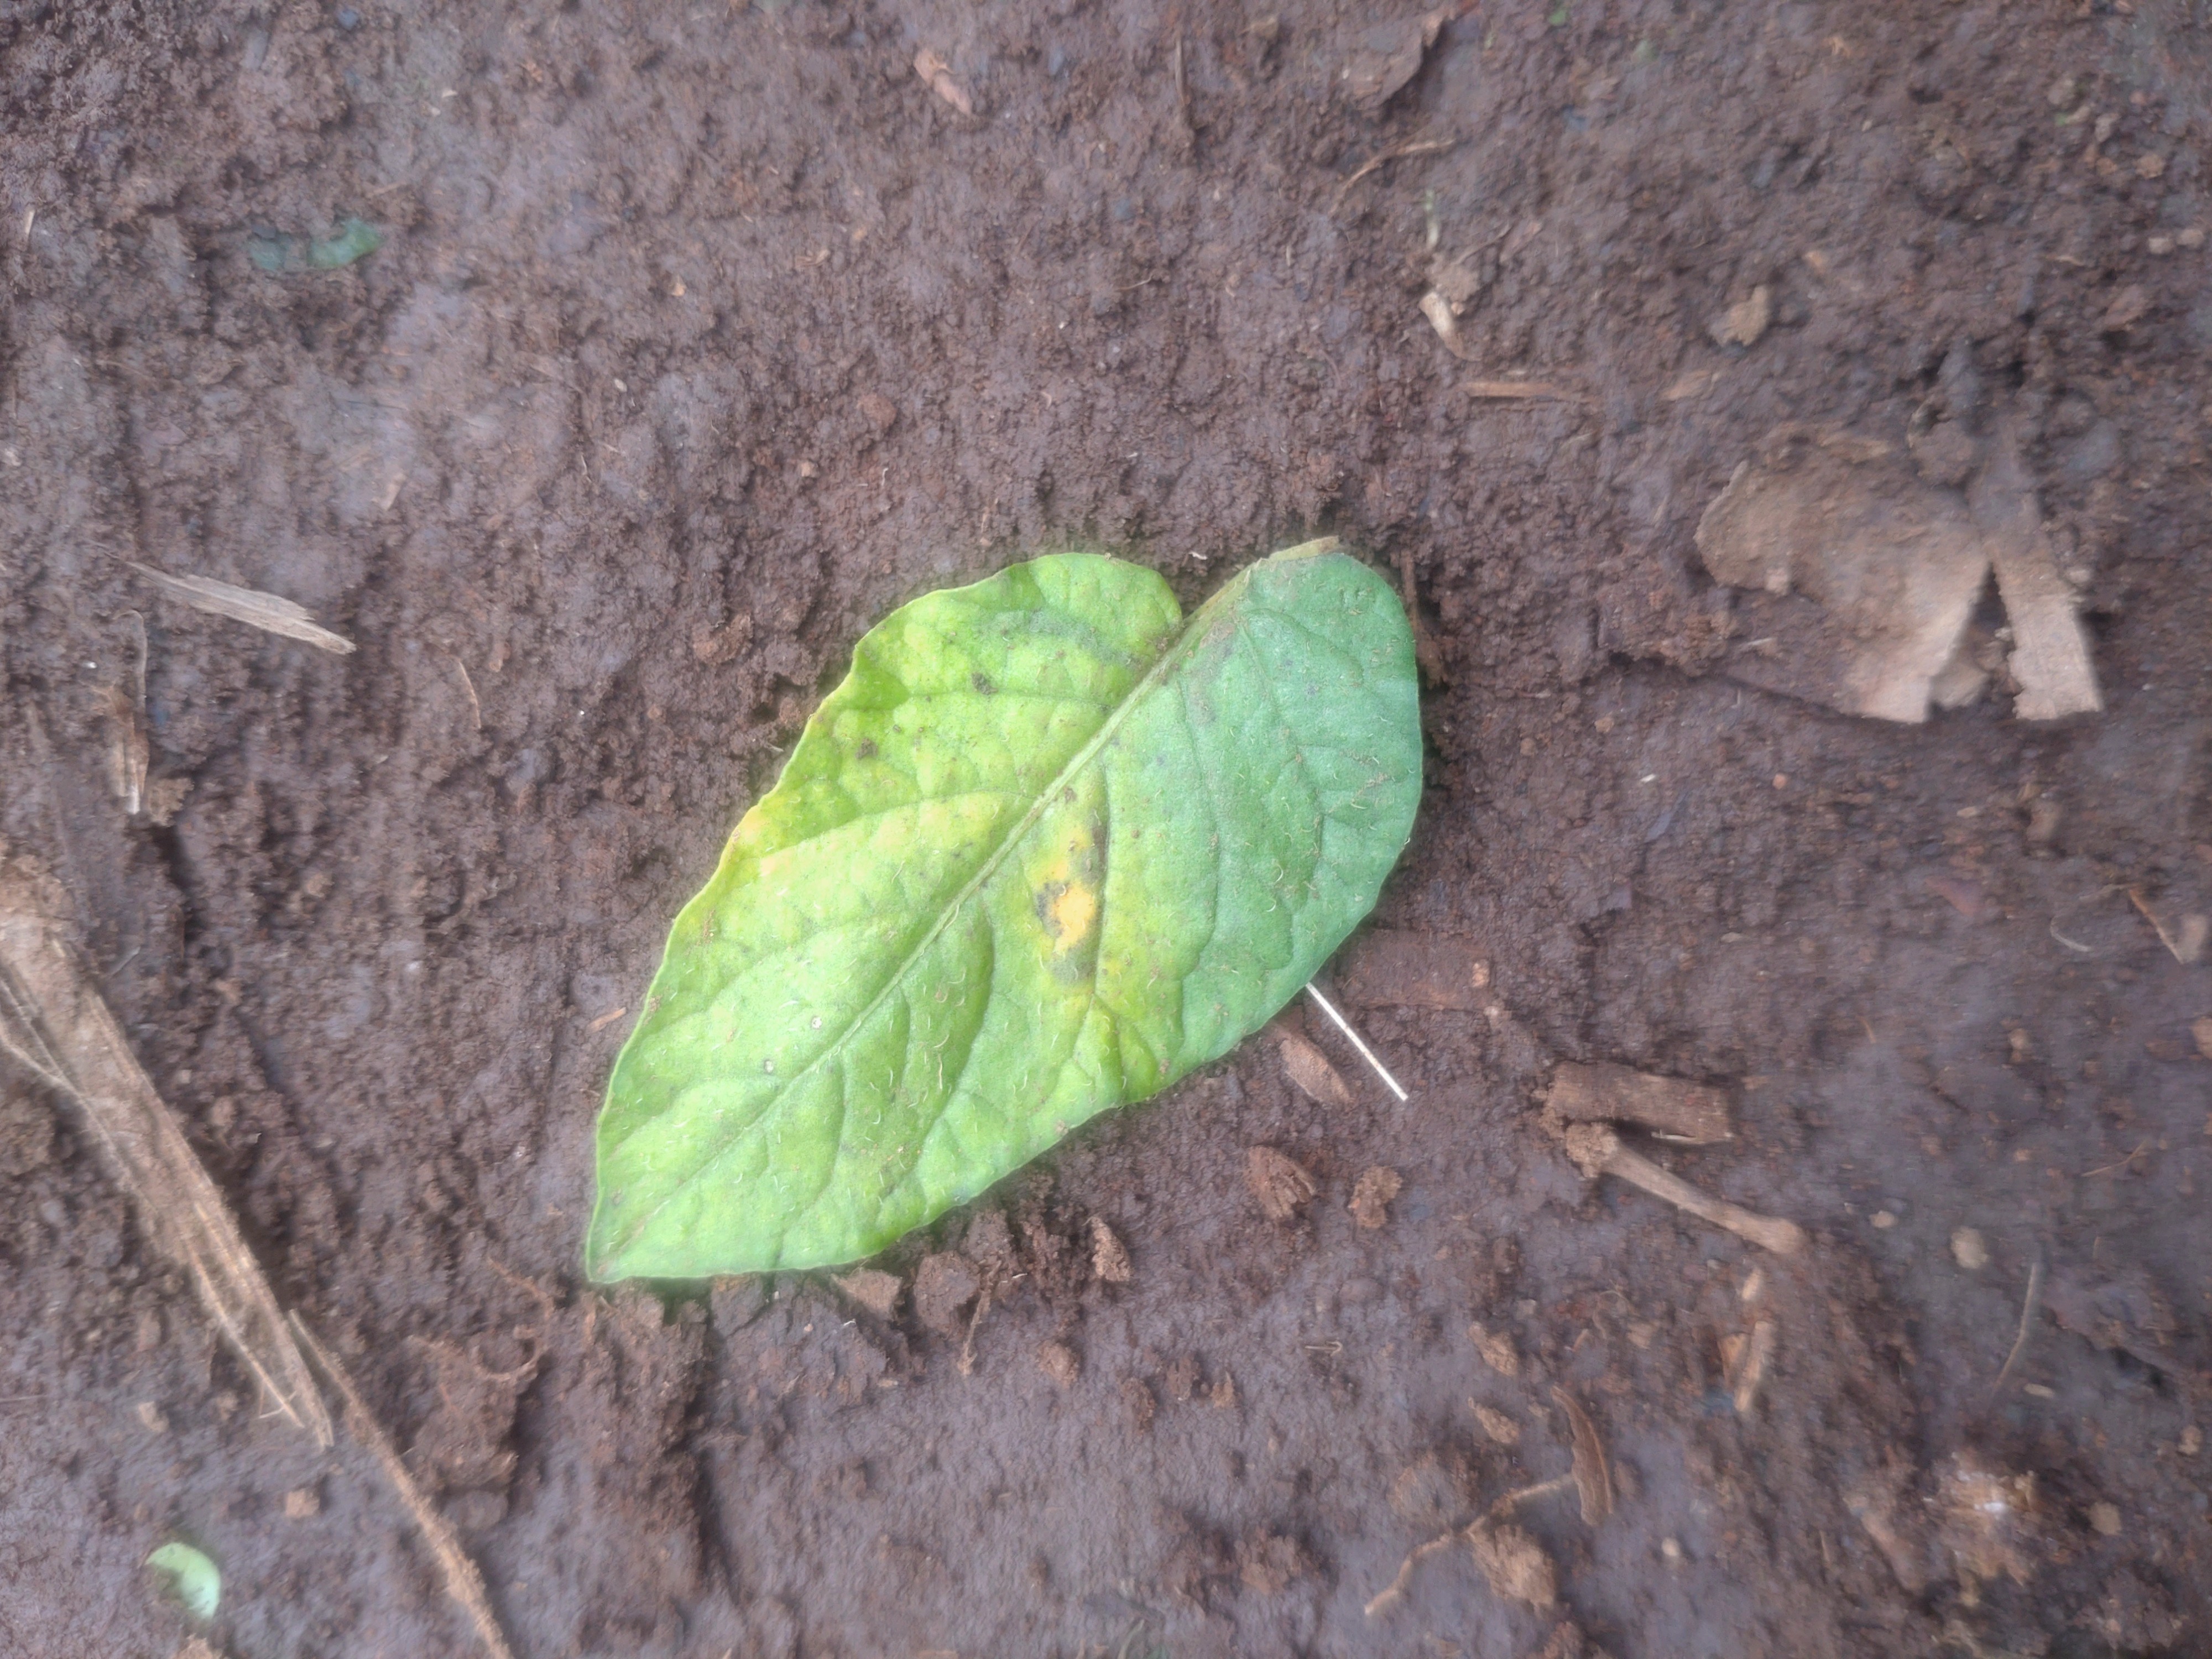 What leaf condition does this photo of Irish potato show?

late blight
